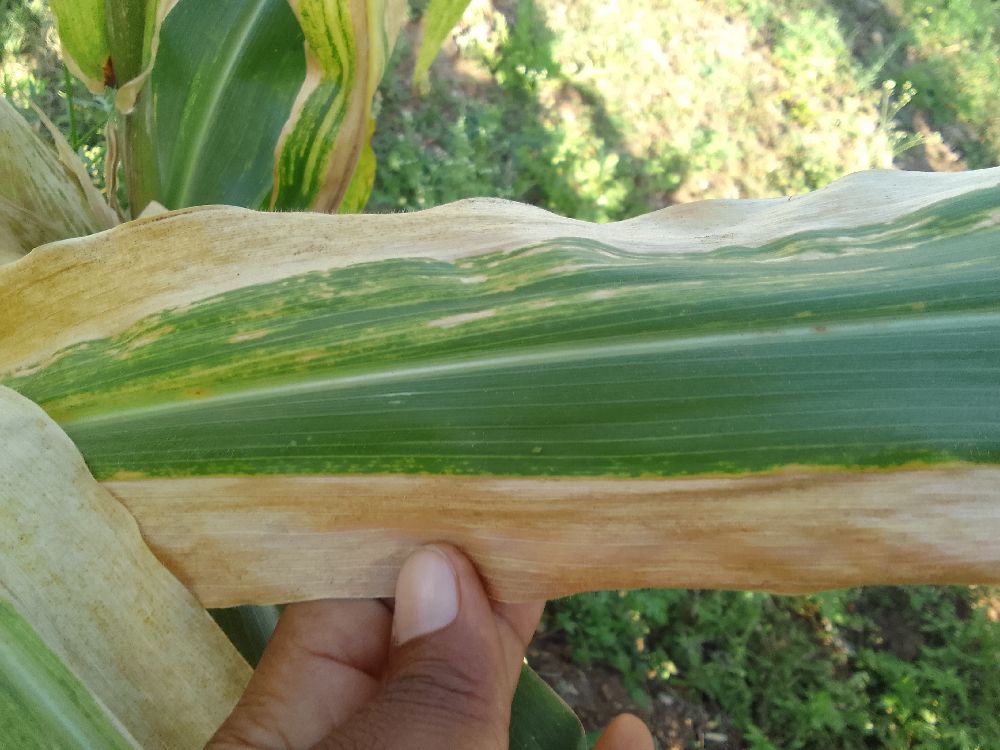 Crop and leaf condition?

maize, maize lethal necrosis
